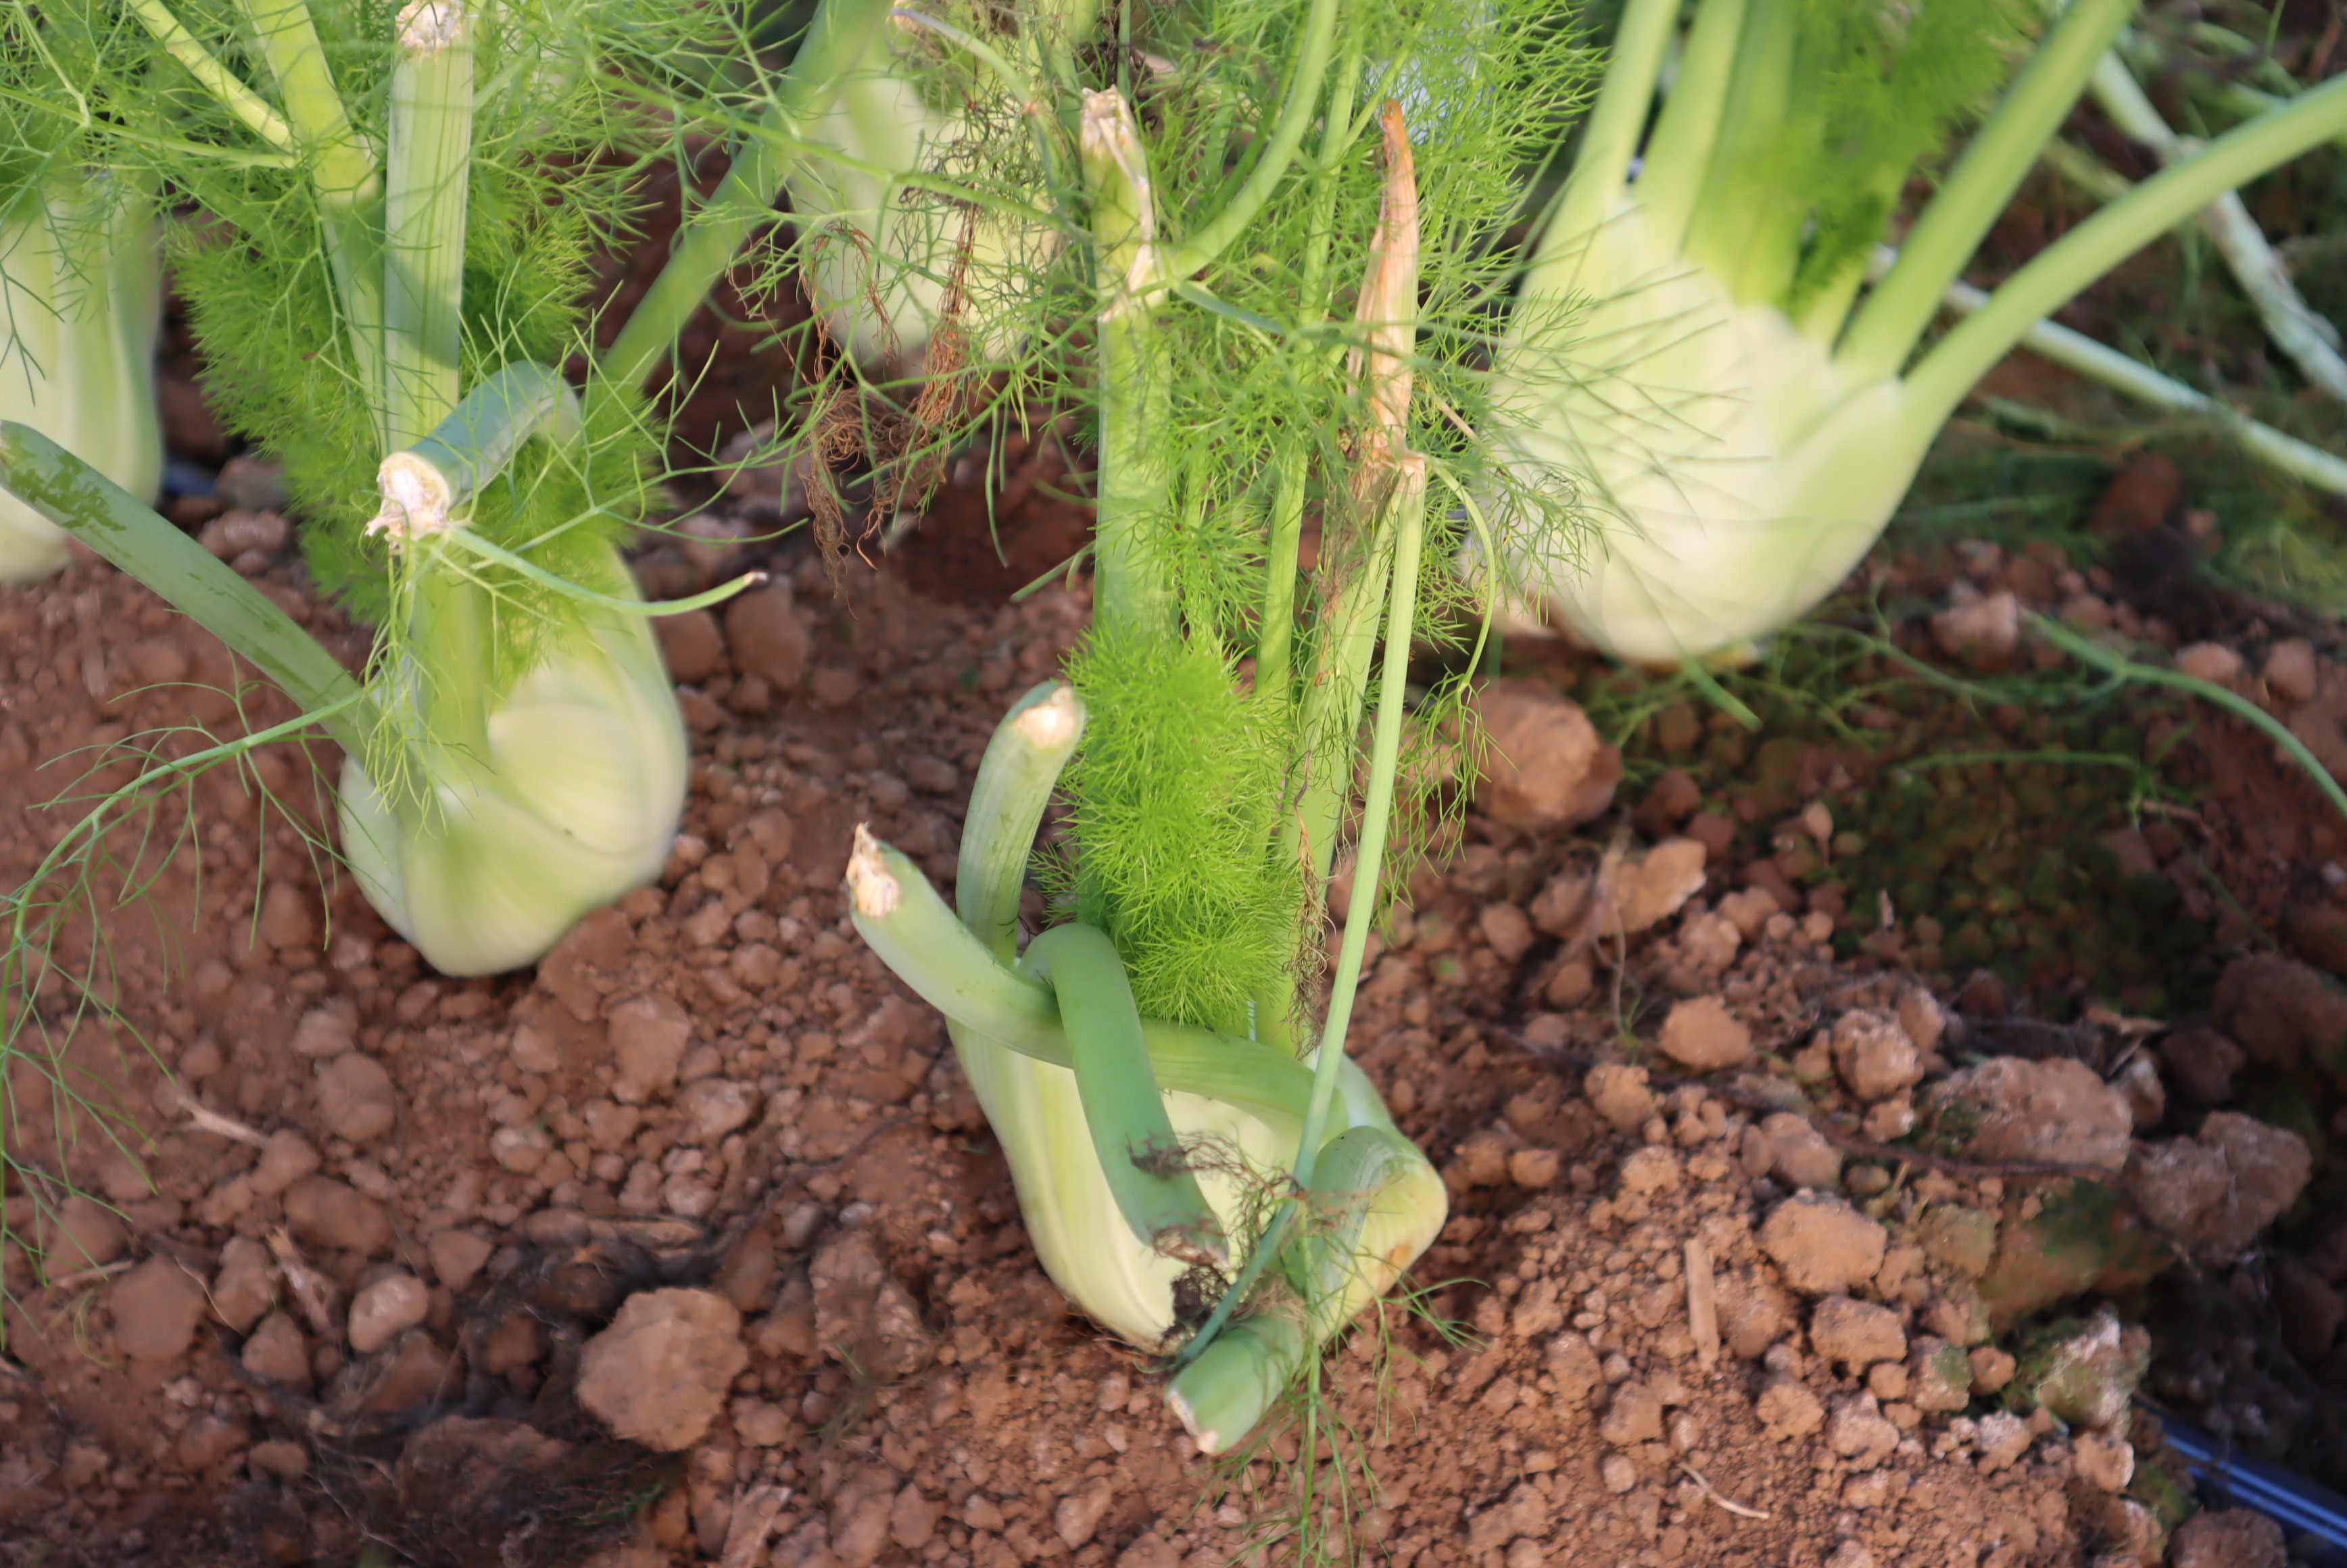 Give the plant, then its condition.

fennel, mechanical damage
